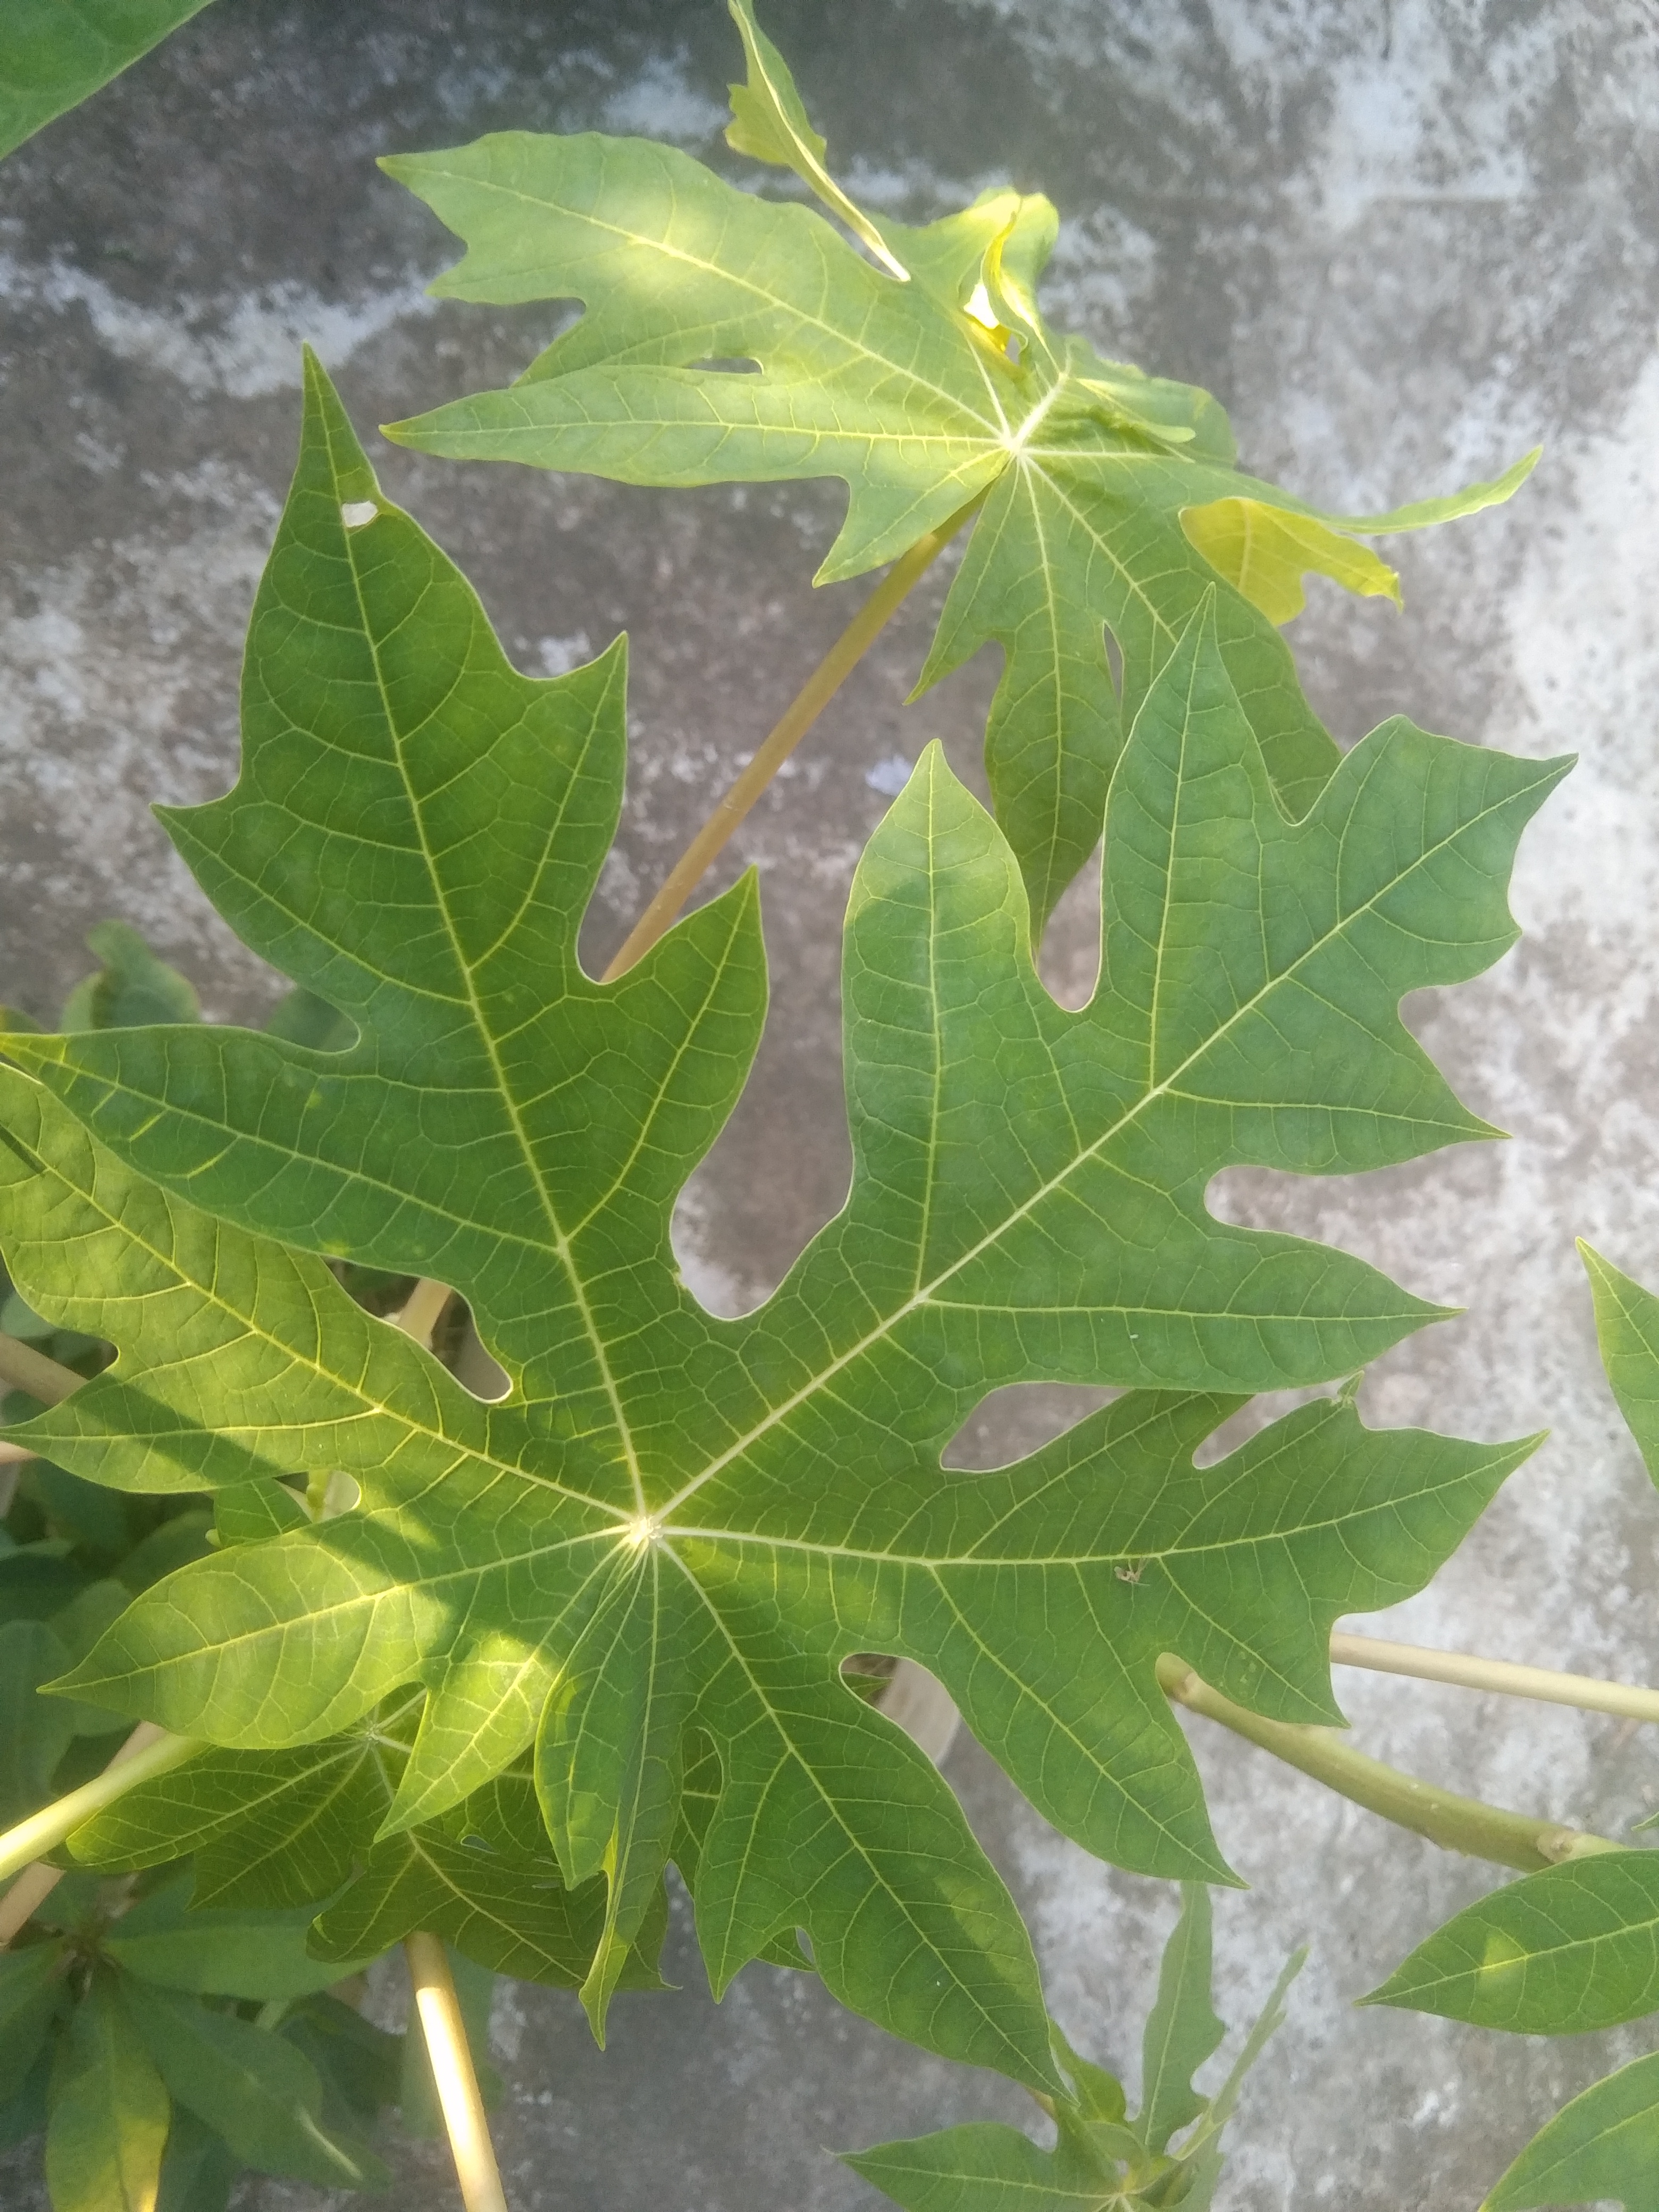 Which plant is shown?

papaya
